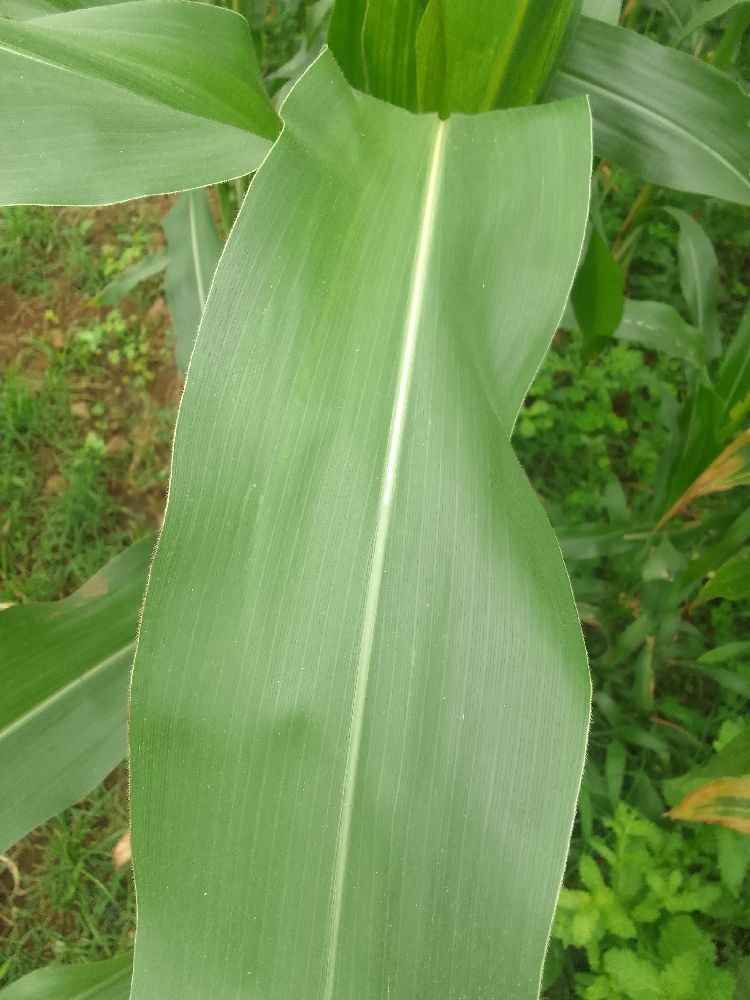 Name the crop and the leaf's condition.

maize, healthy
